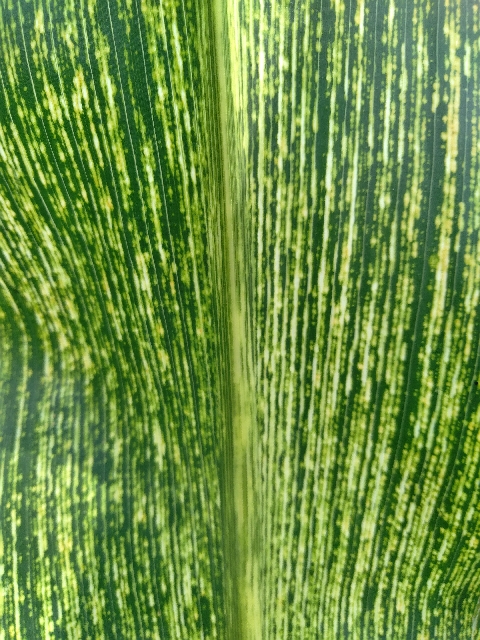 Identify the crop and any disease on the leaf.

maize, maize streak virus
